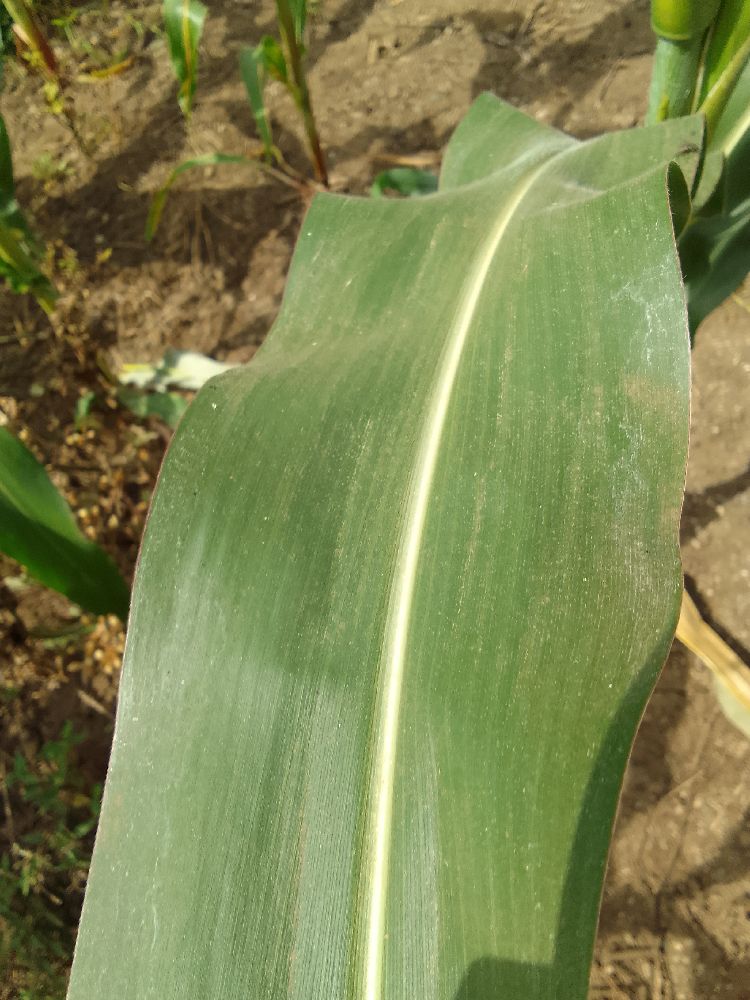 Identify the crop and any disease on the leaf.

maize, healthy
